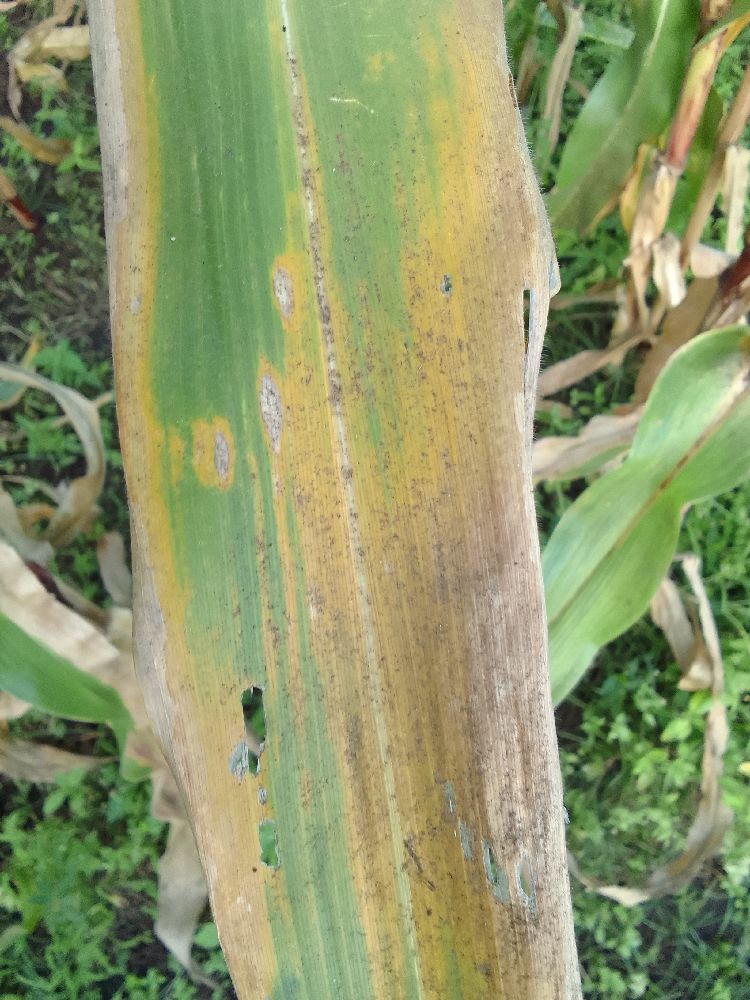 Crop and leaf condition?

maize, maize lethal necrosis
